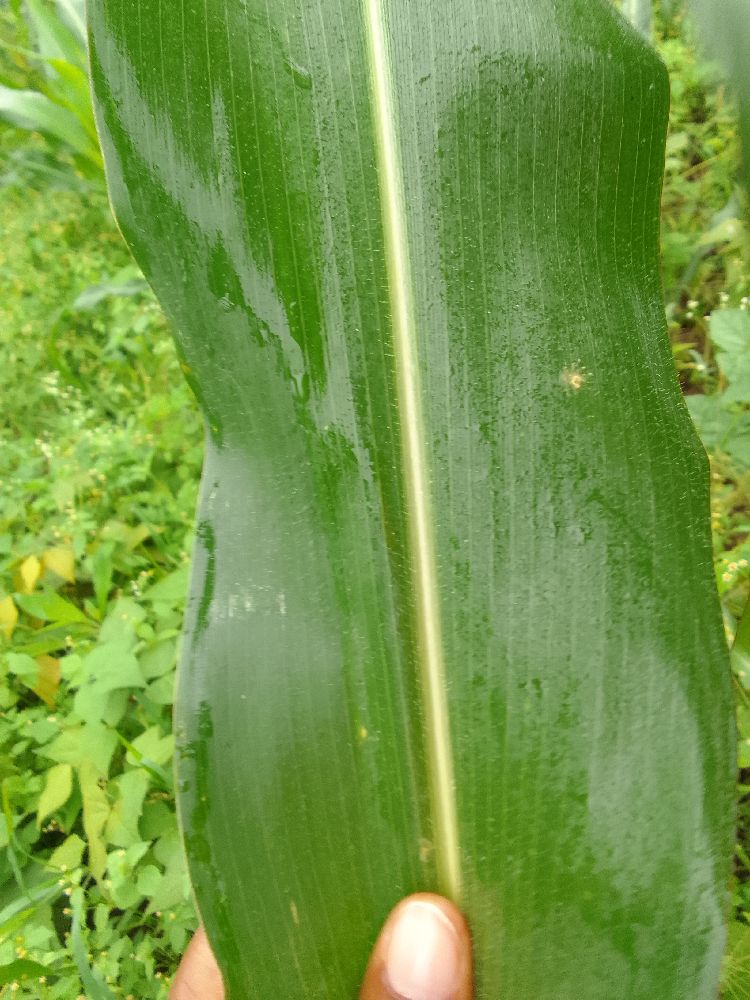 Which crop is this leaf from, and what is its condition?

maize, healthy
